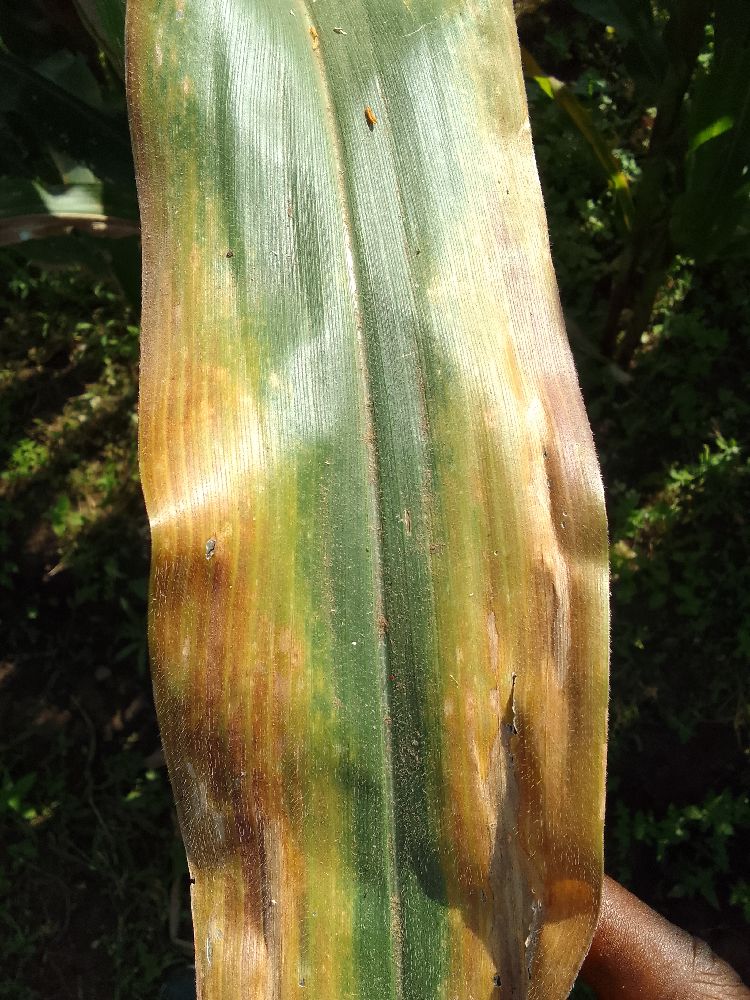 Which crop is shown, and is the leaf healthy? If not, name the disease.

maize, maize lethal necrosis
